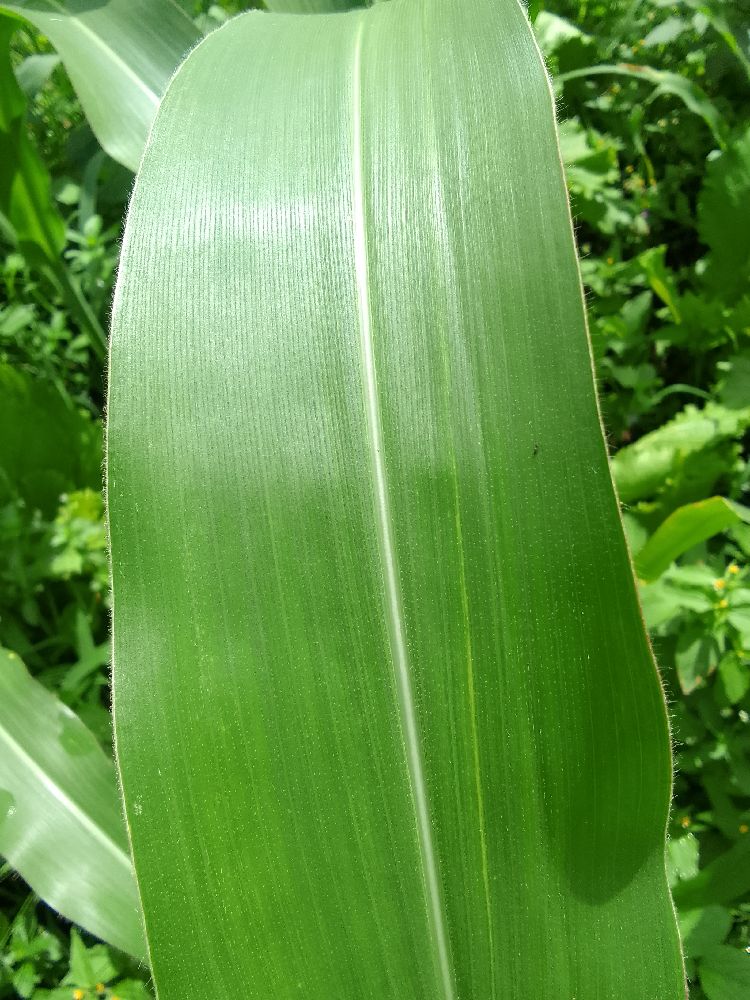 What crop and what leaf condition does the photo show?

maize, healthy
